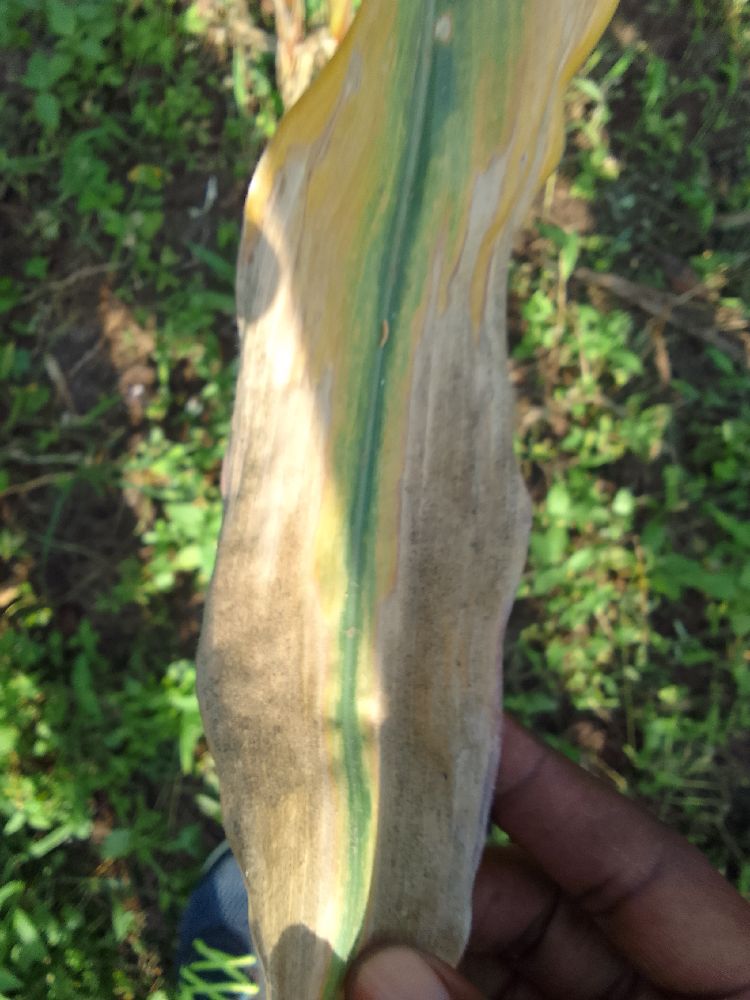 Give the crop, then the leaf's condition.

maize, maize lethal necrosis
